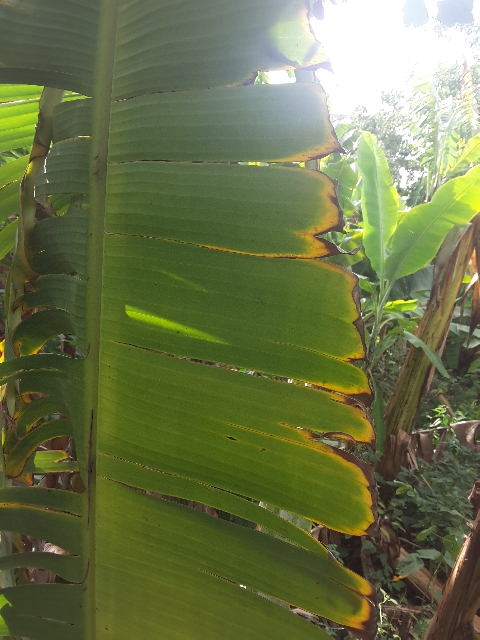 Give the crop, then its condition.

banana, fusarium wilt race 1
